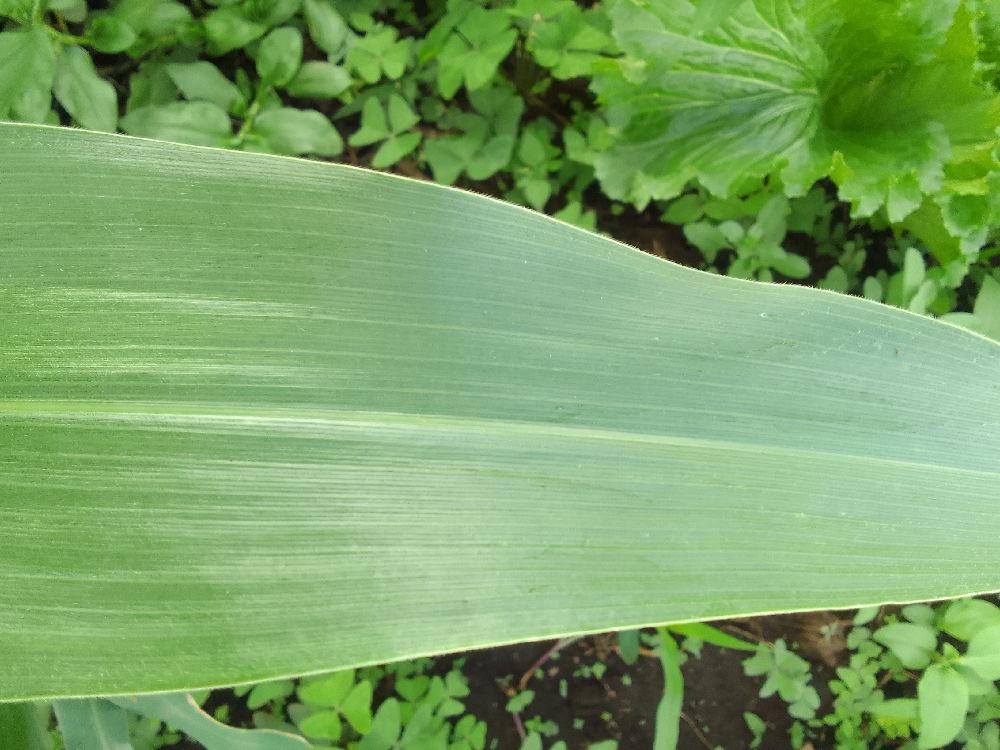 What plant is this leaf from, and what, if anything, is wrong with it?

maize, healthy
